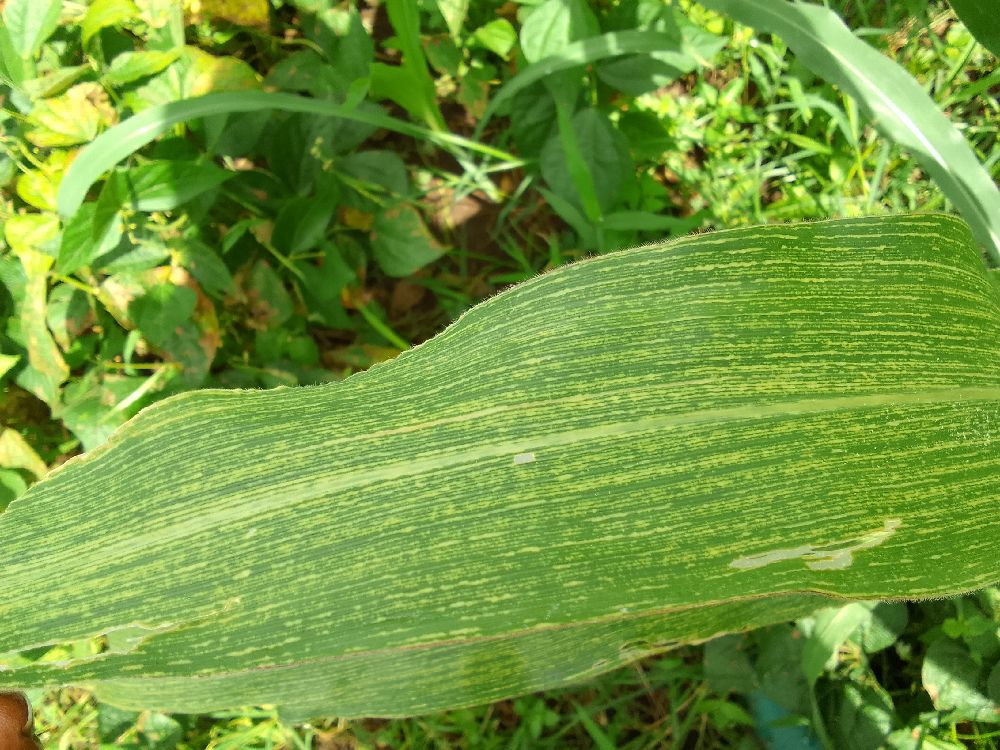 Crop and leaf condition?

maize, maize streak virus
